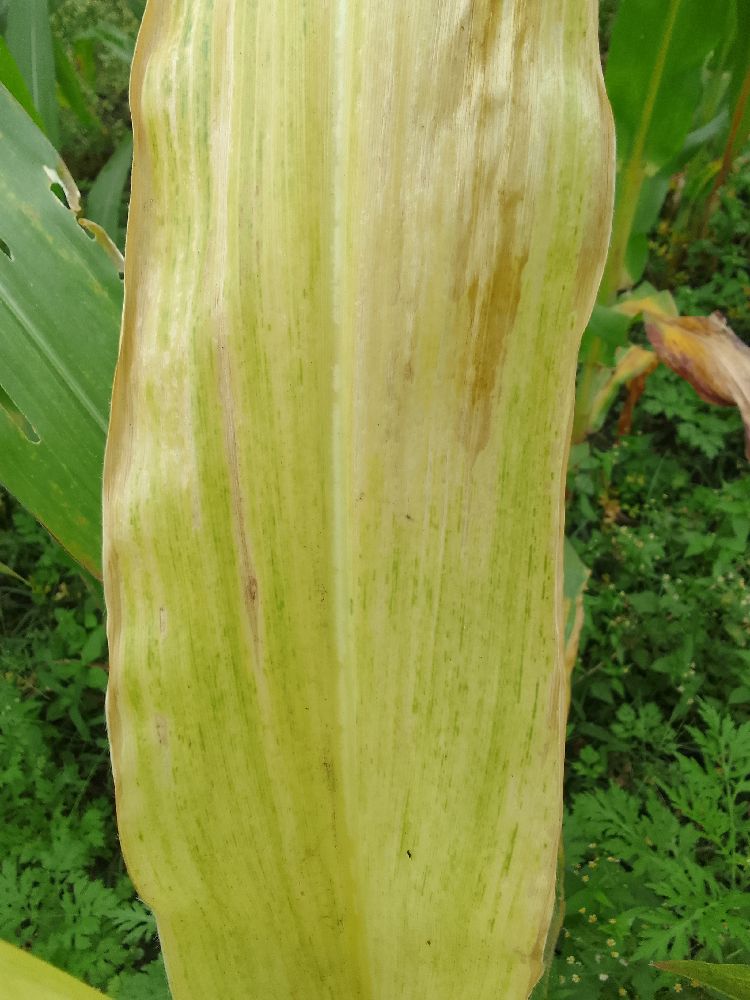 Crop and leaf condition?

maize, maize lethal necrosis
